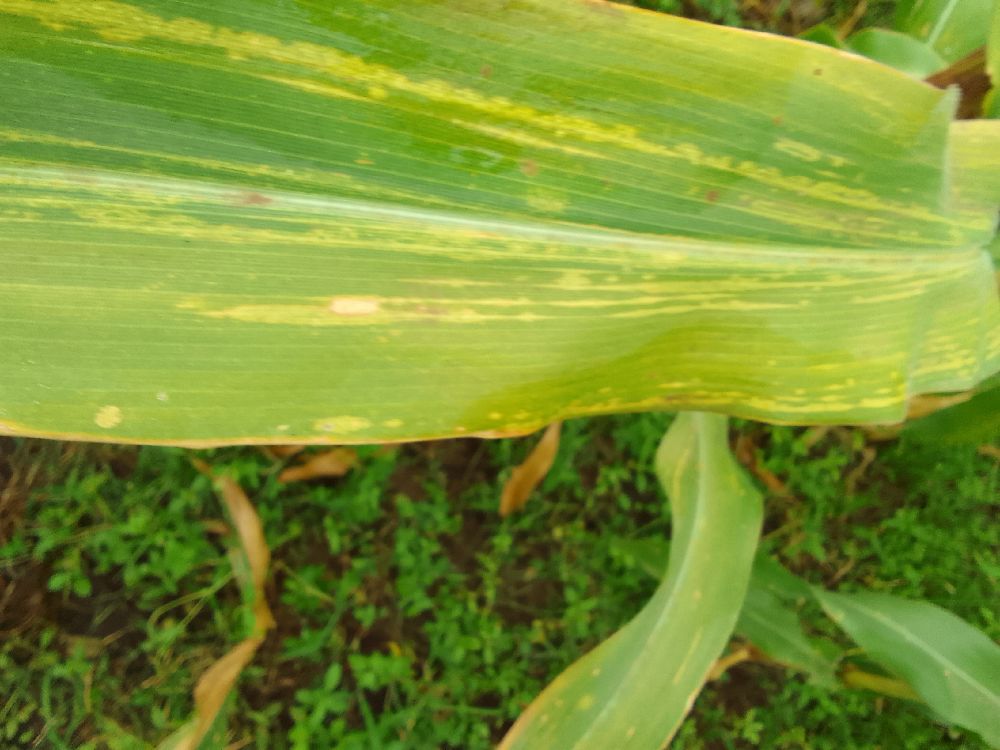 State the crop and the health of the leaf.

maize, maize lethal necrosis
